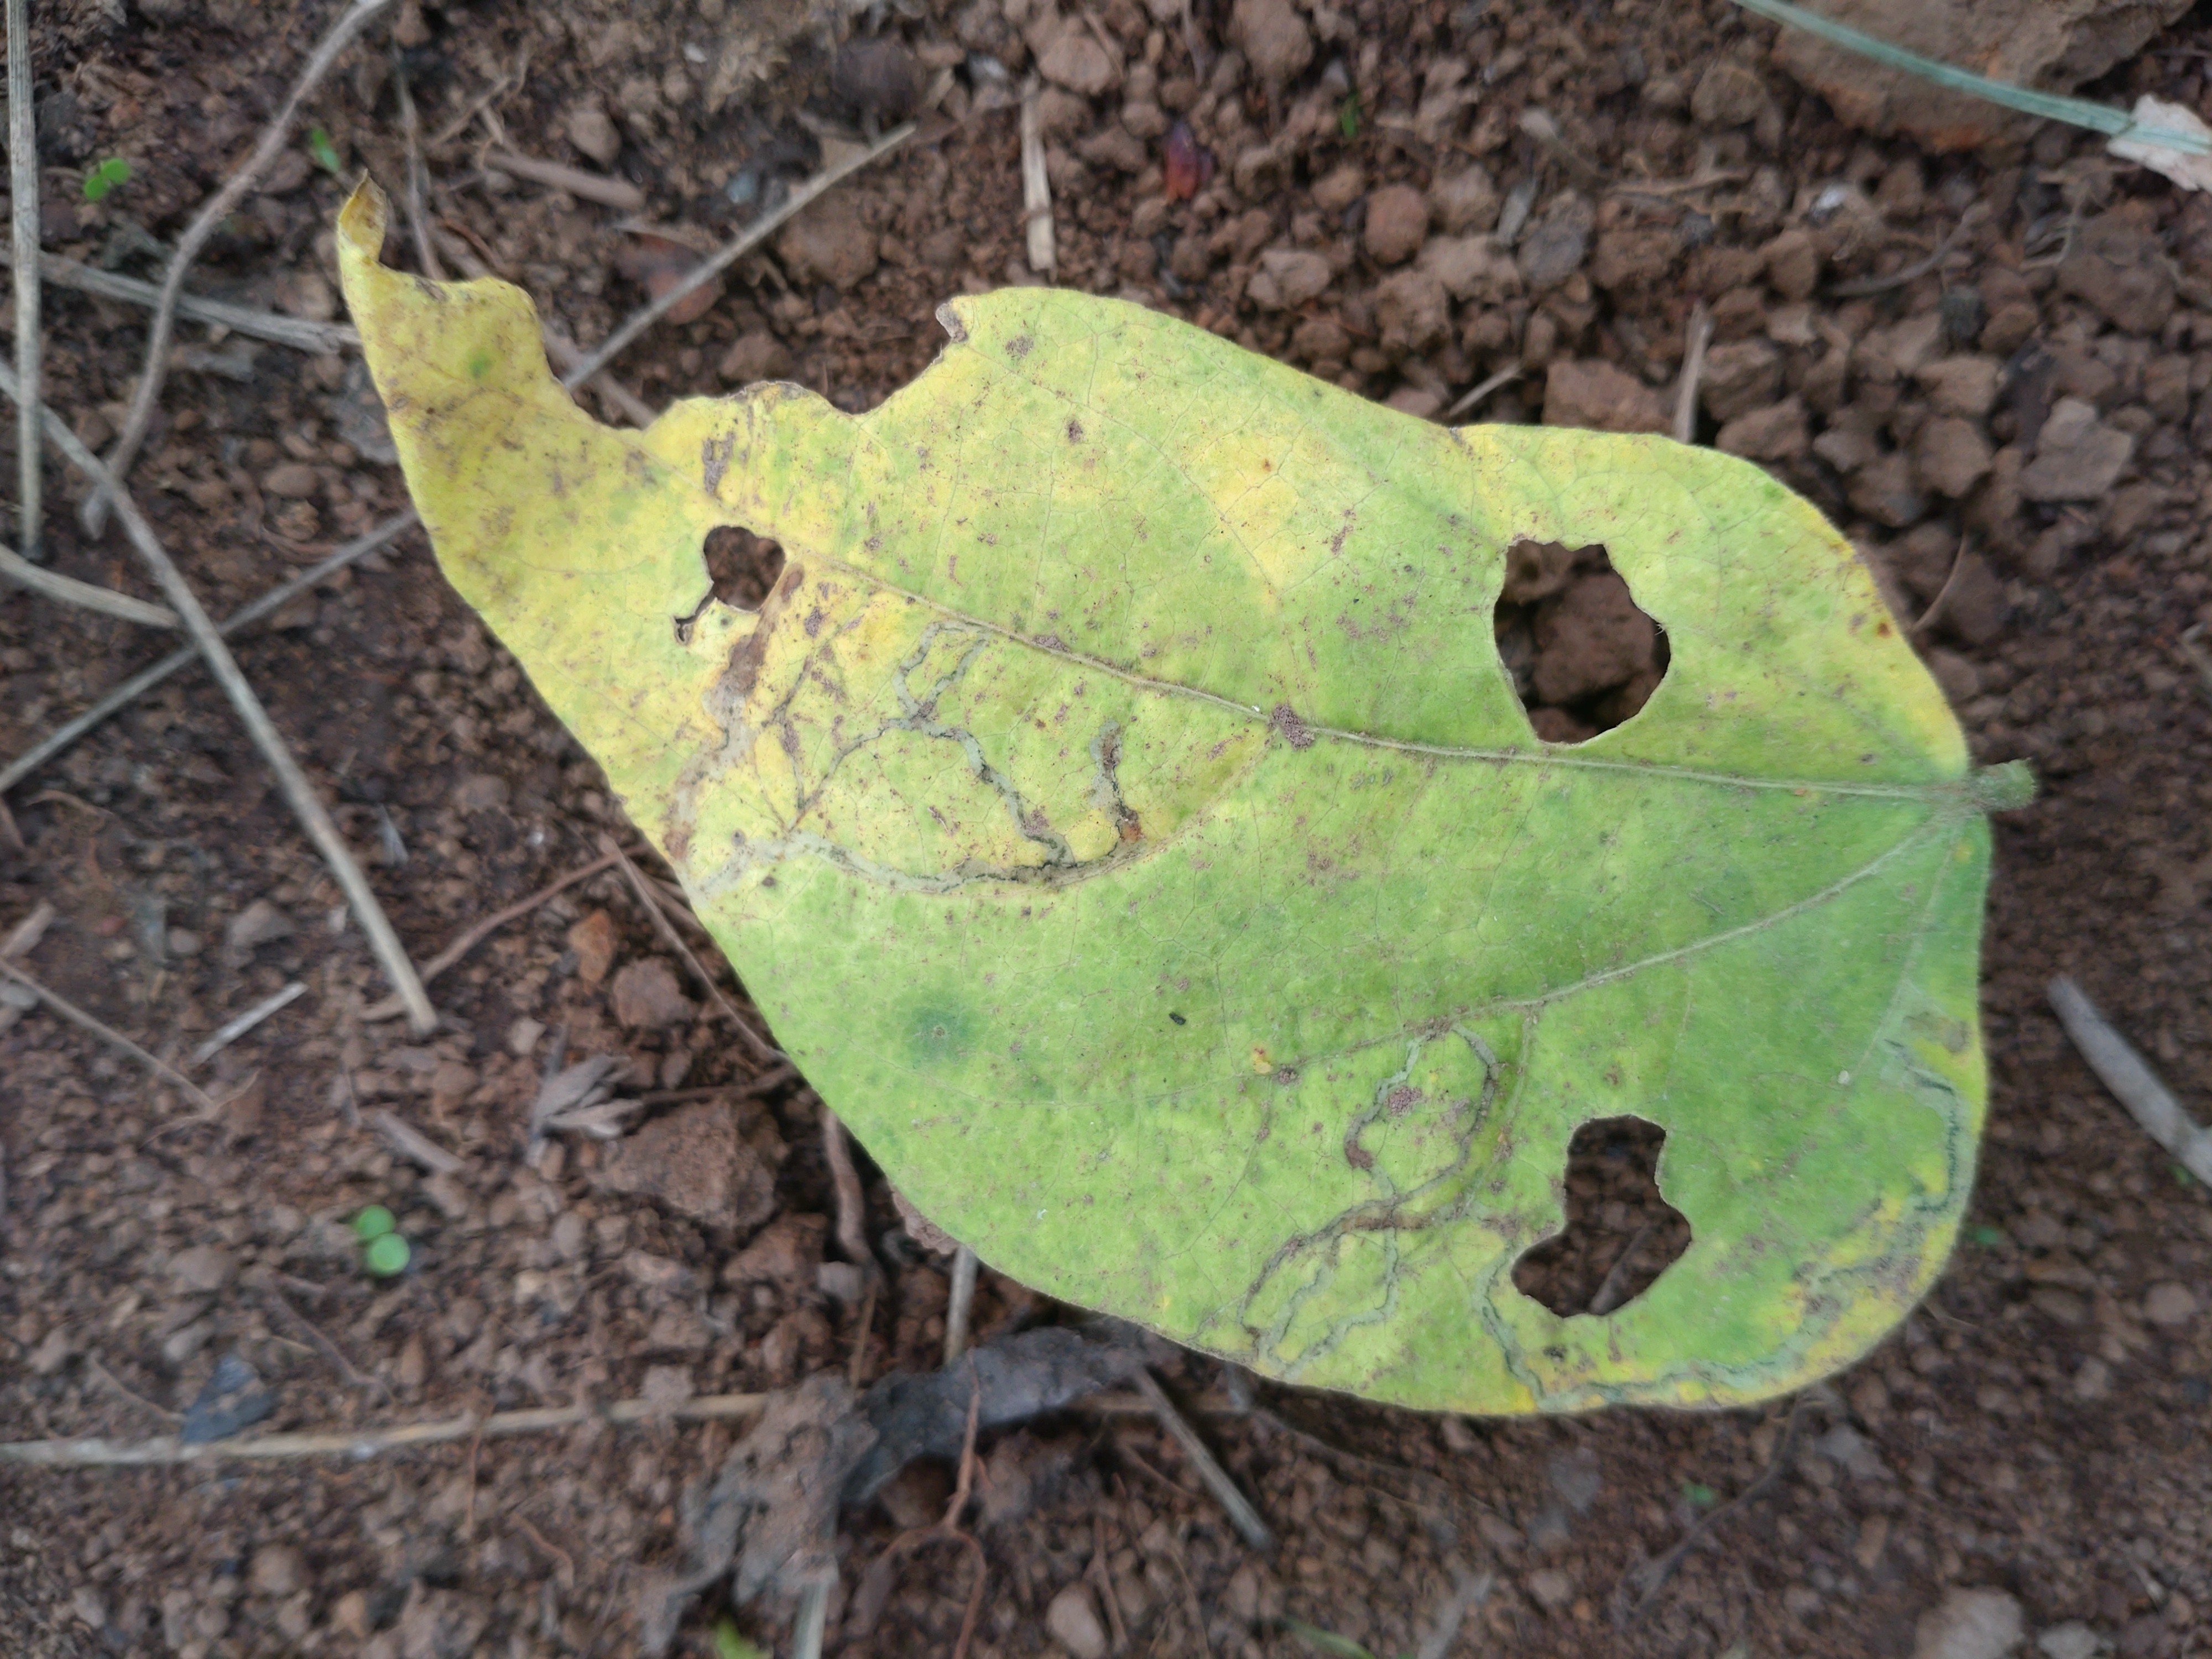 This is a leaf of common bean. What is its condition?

rust
